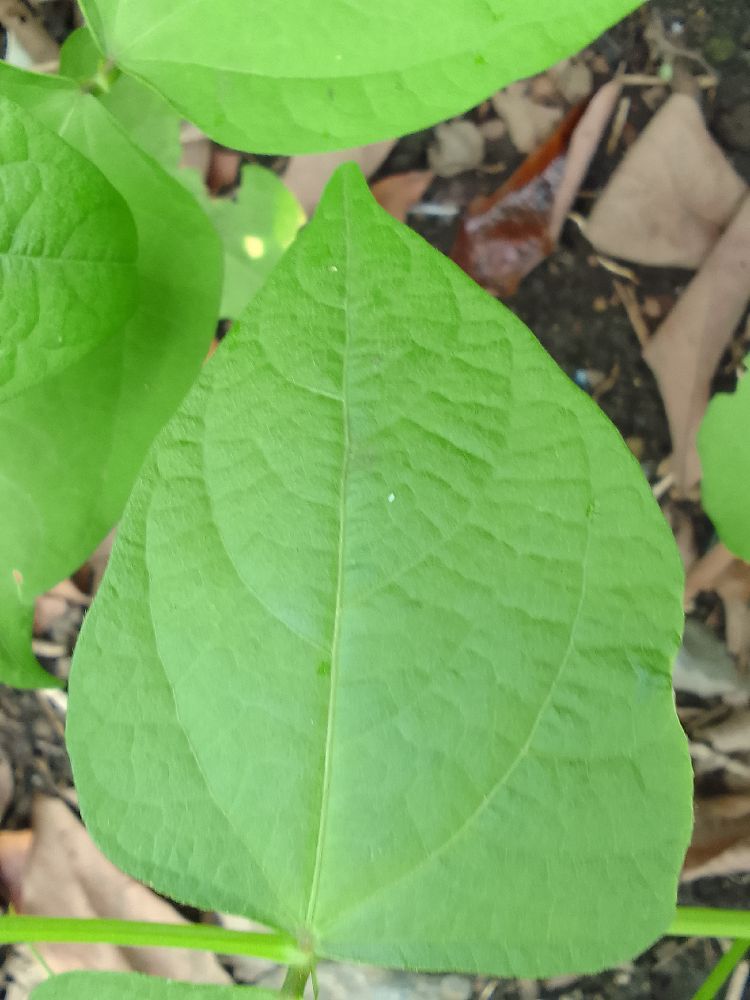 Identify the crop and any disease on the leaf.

common bean, healthy
